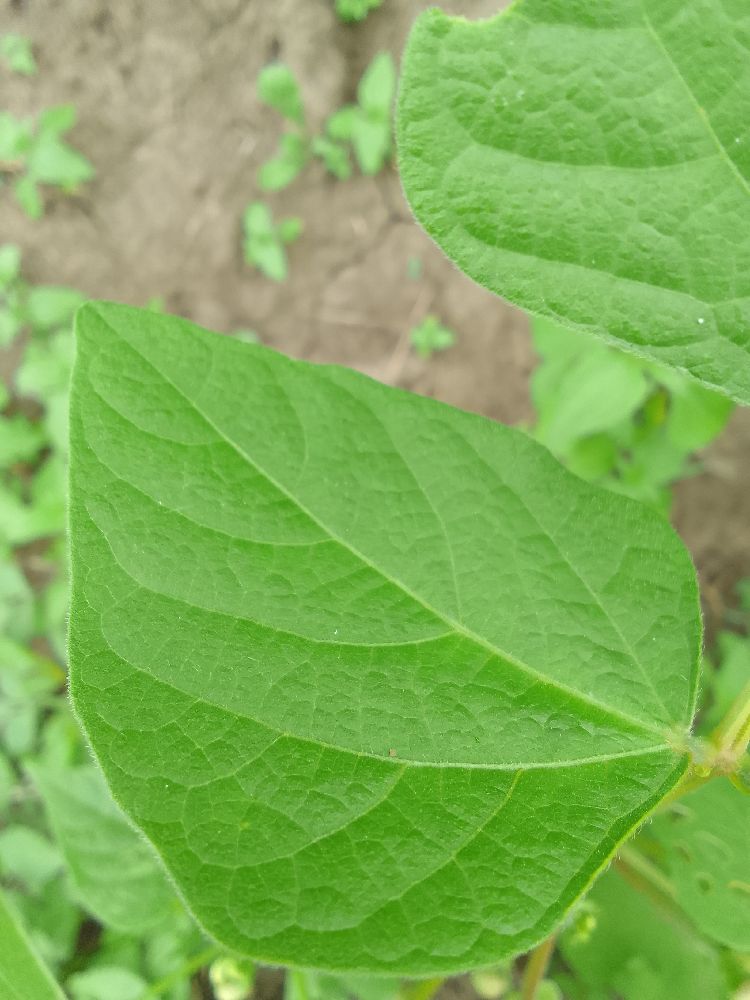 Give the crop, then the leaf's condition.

common bean, healthy
